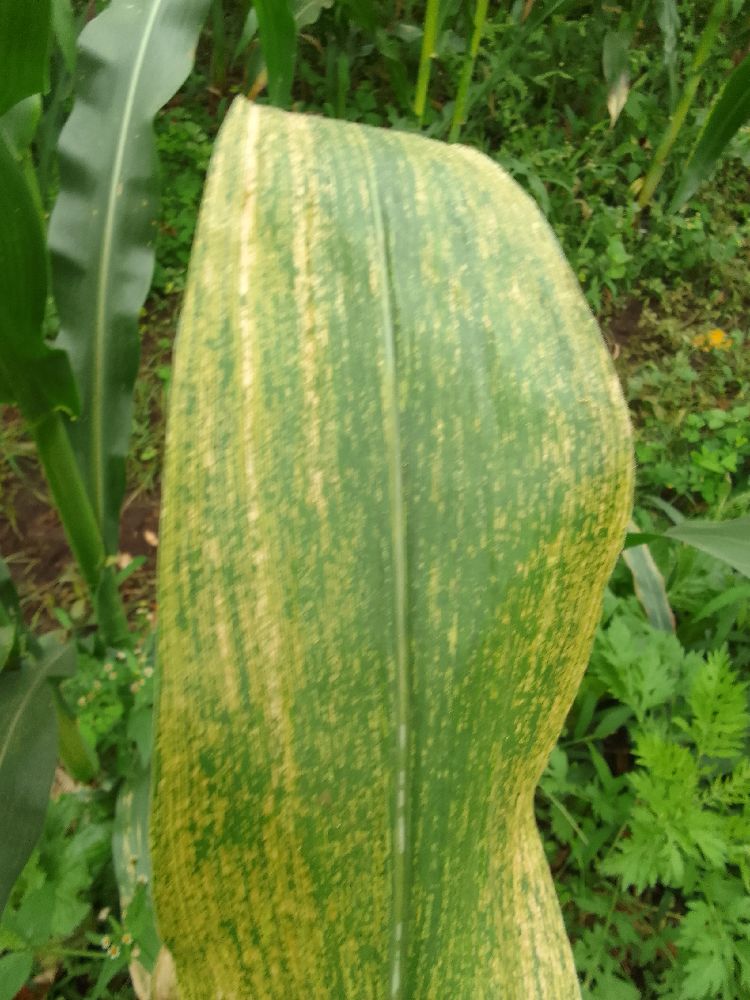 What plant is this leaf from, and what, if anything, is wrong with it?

maize, maize lethal necrosis
